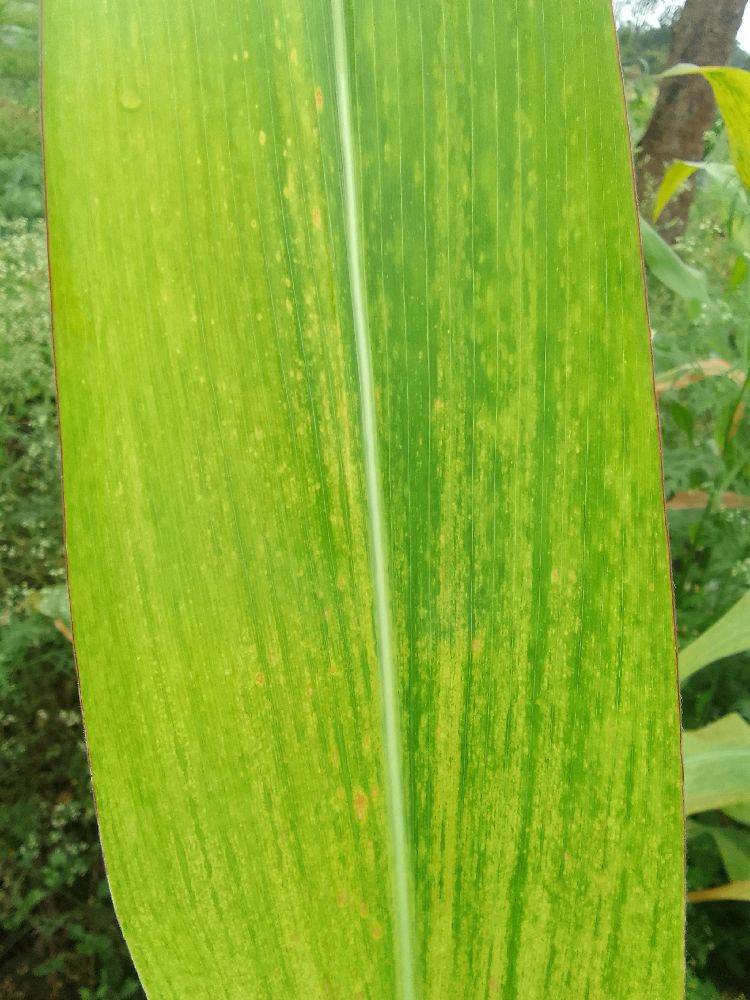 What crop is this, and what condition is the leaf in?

maize, maize lethal necrosis
